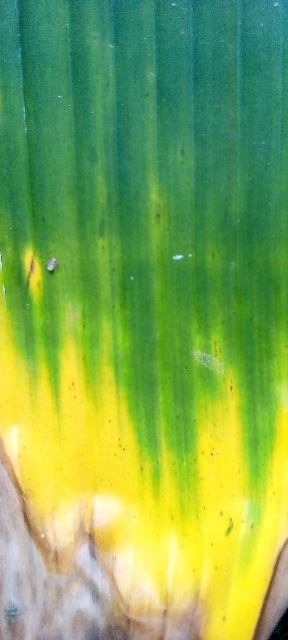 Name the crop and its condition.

banana, fusarium wilt race 1
